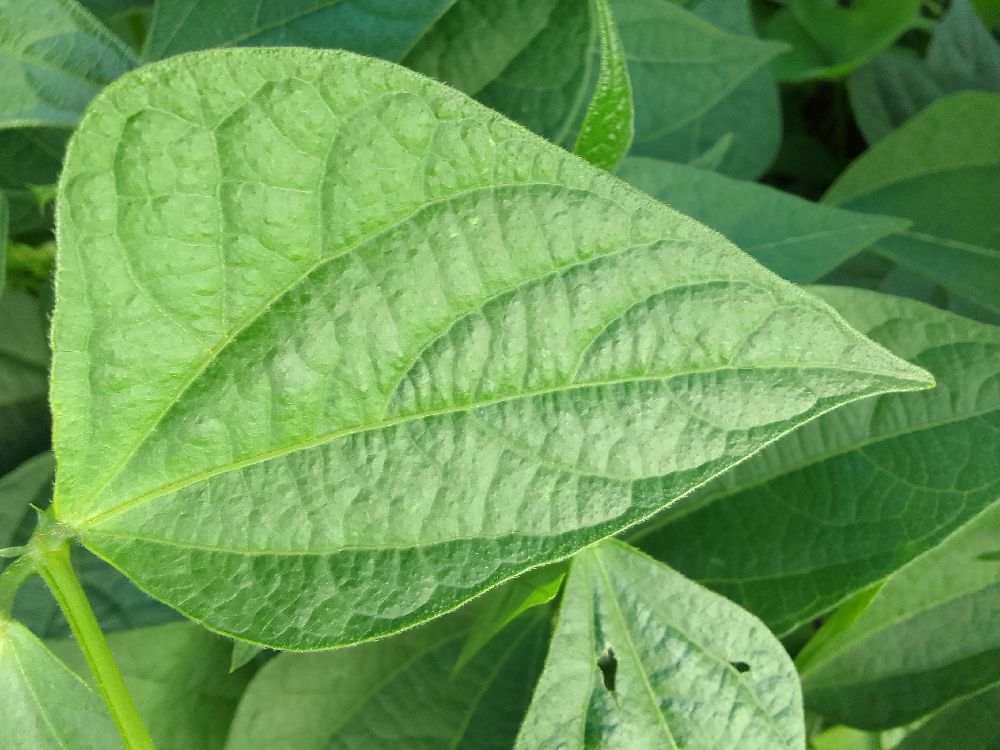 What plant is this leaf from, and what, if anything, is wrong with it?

common bean, healthy
